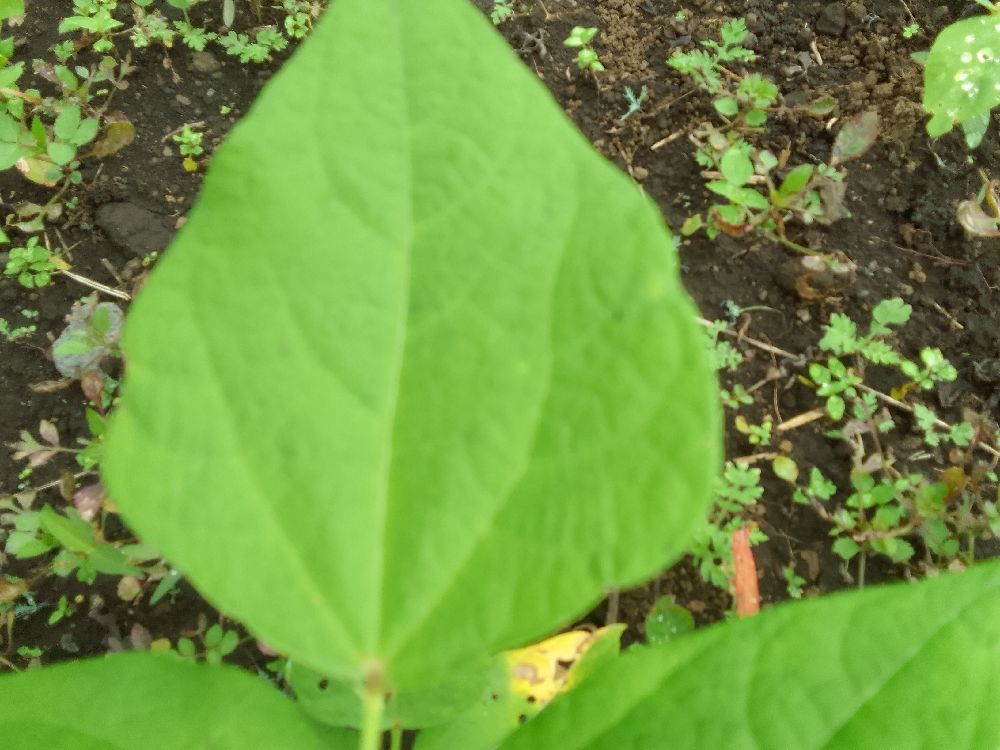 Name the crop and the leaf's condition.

common bean, healthy
